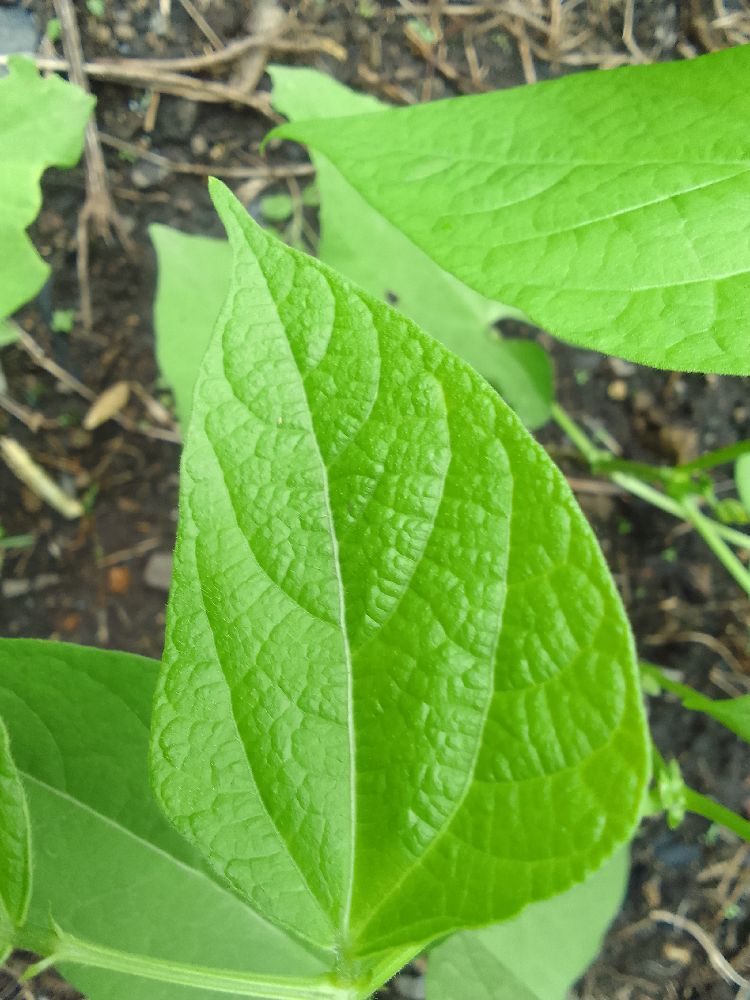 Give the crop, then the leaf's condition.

common bean, healthy
